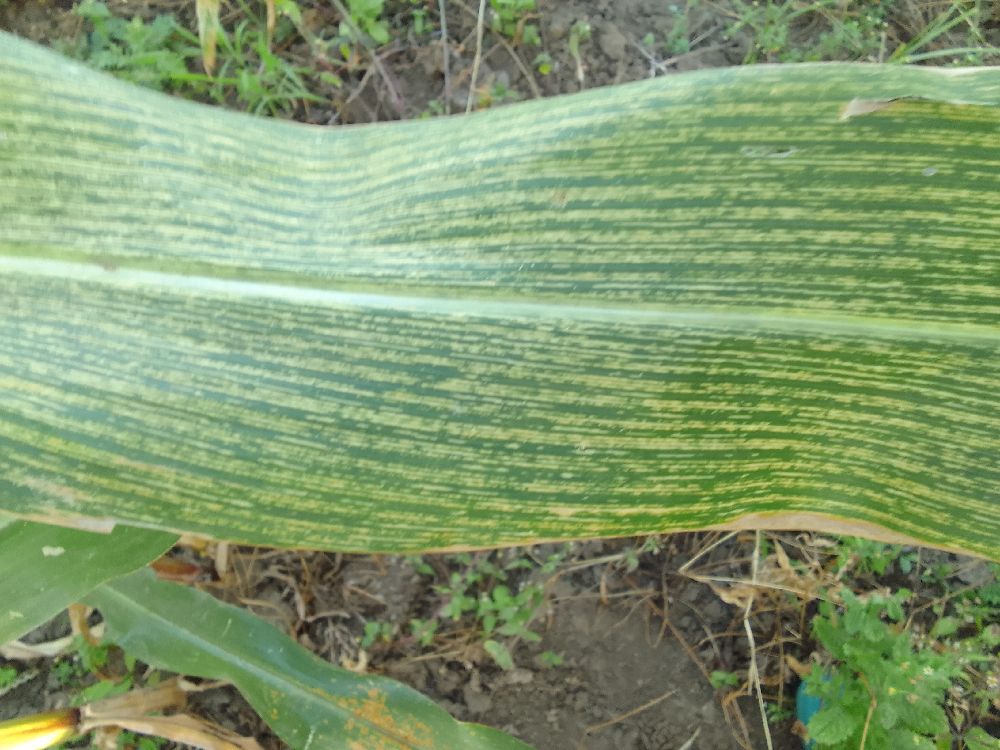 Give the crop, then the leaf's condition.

maize, maize streak virus
